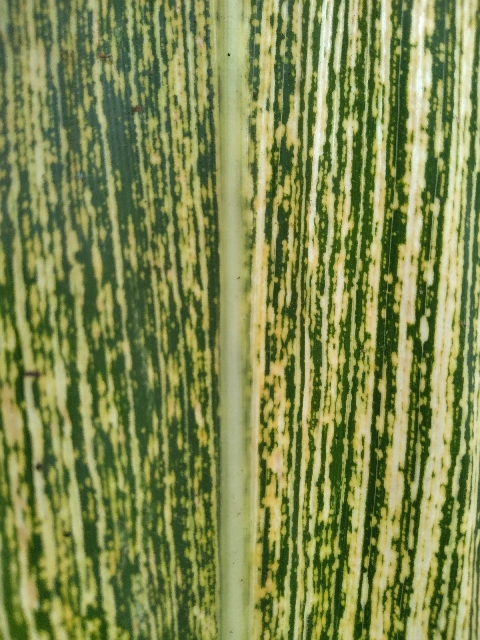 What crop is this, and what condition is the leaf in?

maize, maize streak virus
